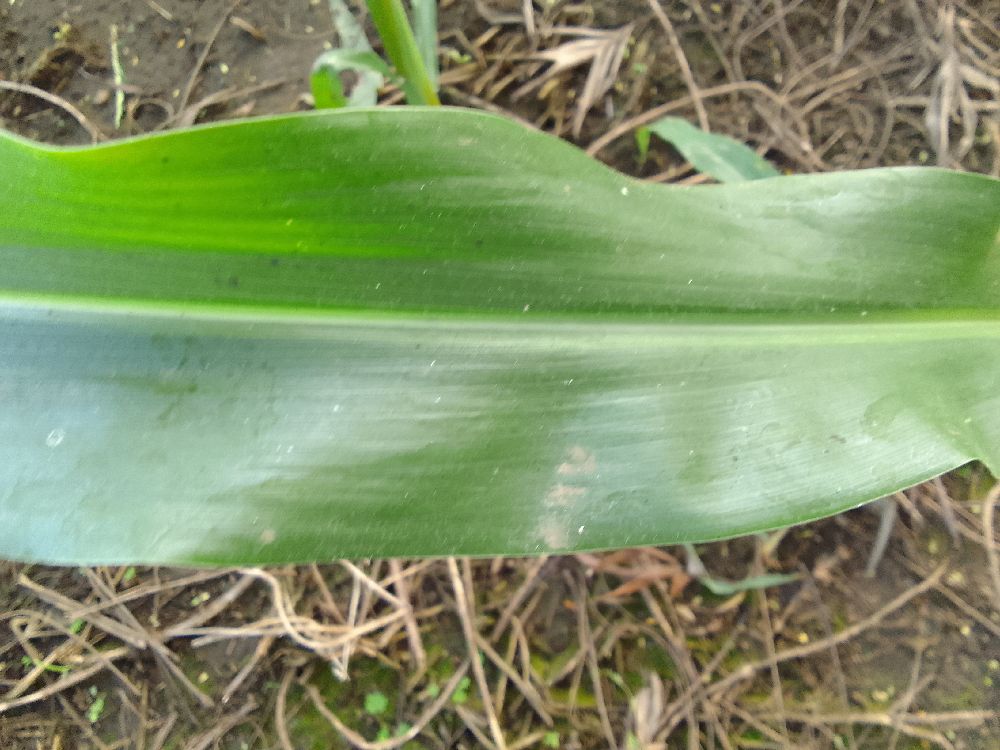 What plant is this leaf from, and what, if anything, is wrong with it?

maize, healthy
